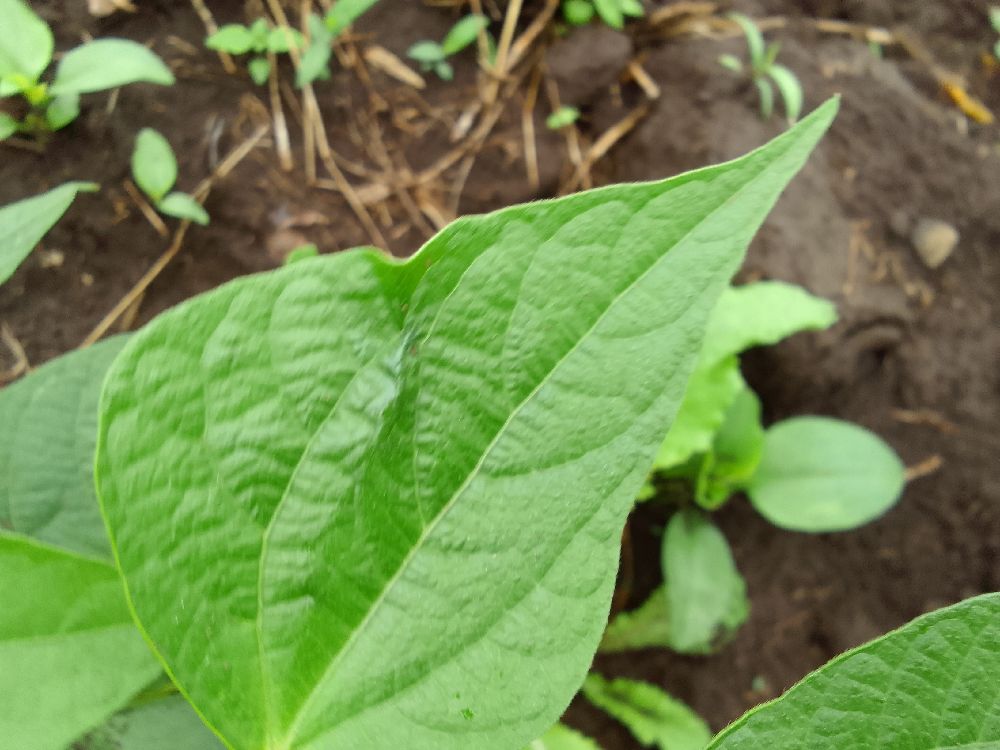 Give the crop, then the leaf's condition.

common bean, healthy
